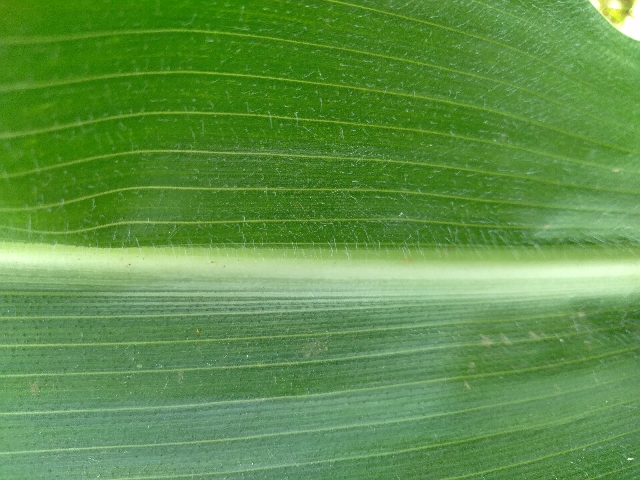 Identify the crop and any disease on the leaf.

maize, healthy
